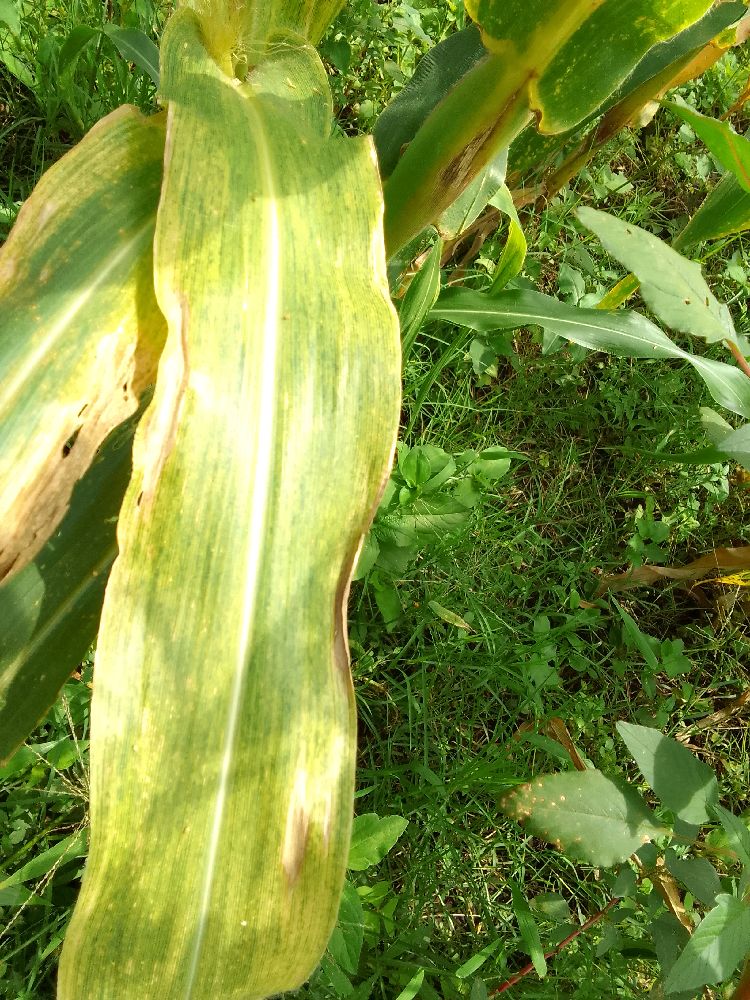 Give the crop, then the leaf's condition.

maize, maize lethal necrosis
